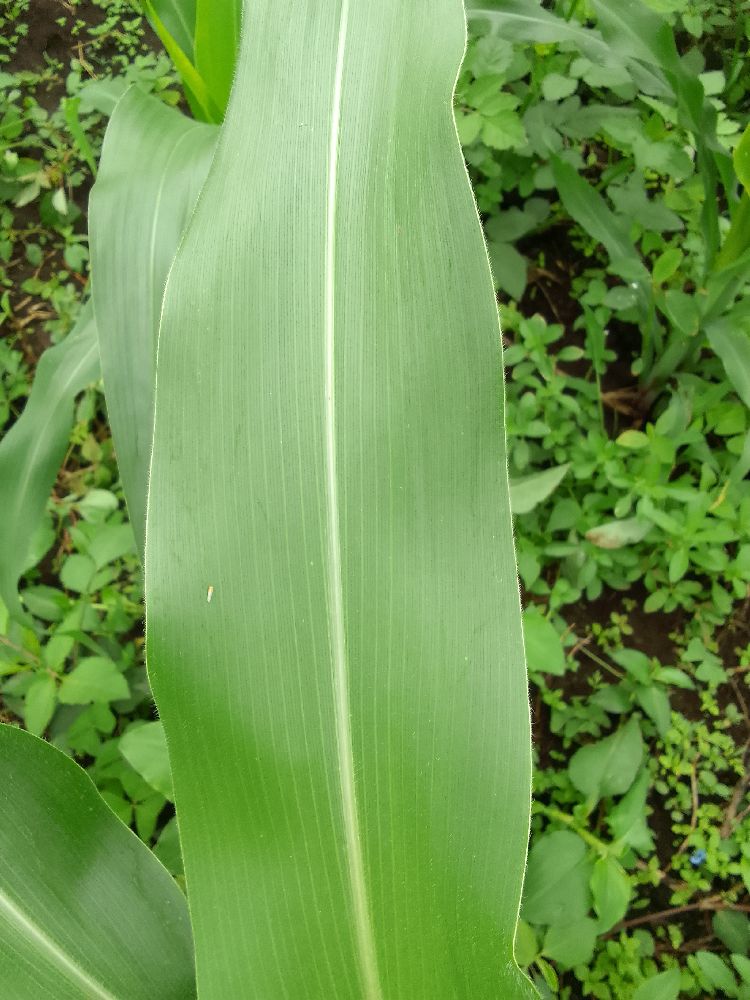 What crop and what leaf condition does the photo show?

maize, healthy
